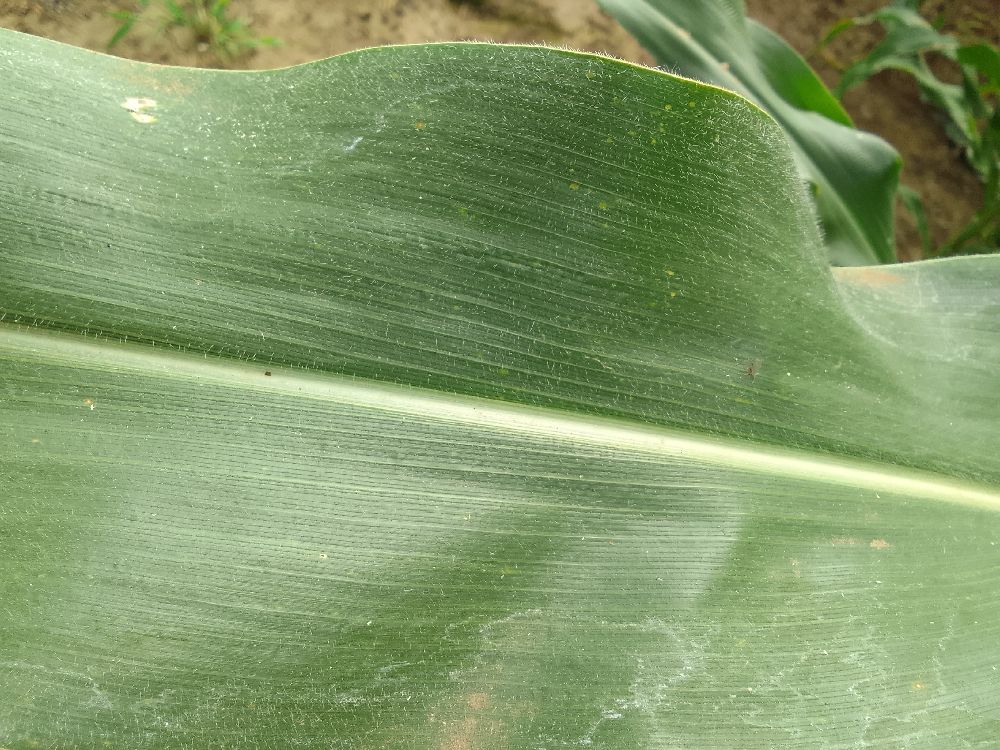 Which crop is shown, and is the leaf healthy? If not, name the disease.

maize, healthy
